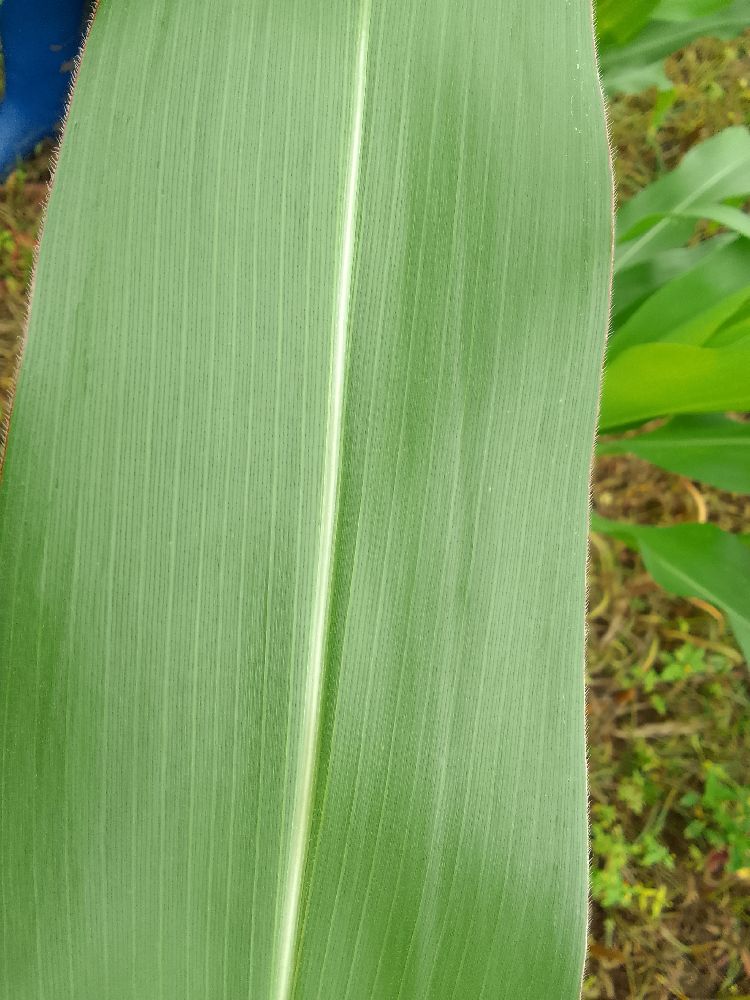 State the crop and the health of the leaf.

maize, healthy
